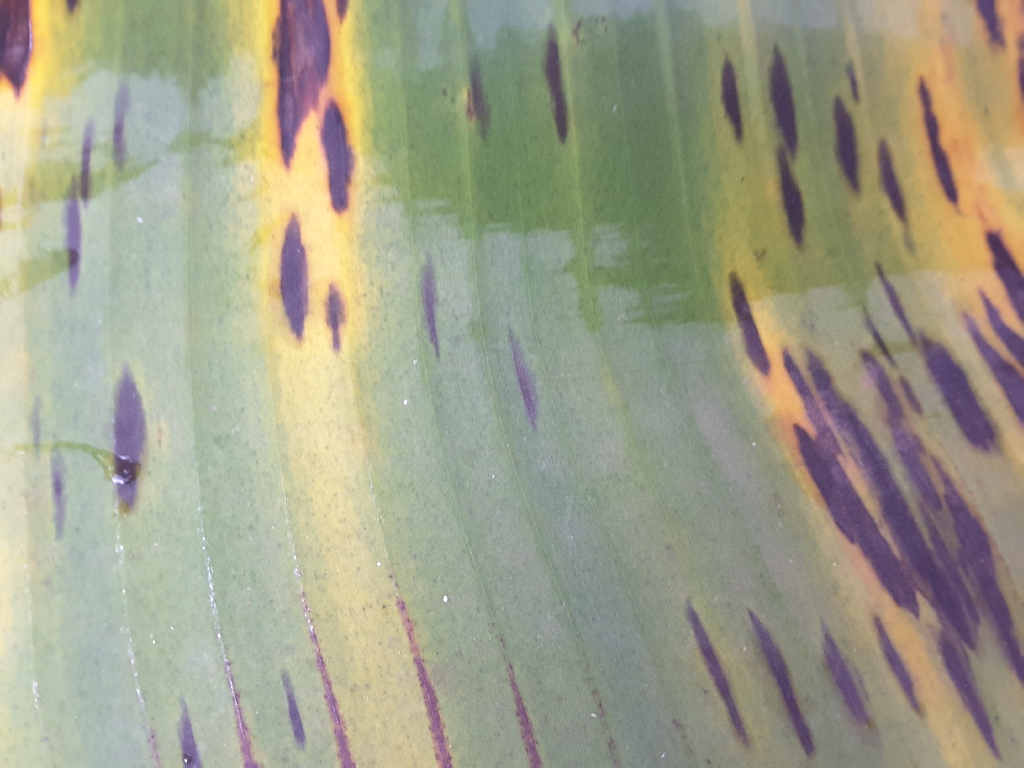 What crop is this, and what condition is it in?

banana, black sigatoka
